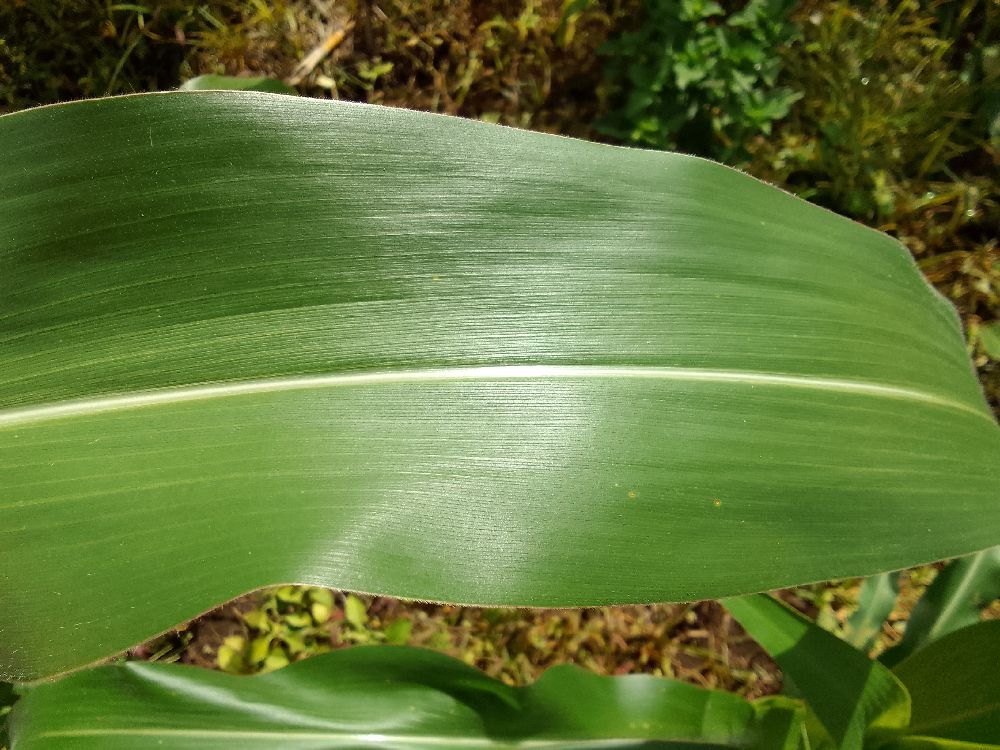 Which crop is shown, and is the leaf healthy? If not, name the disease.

maize, healthy
